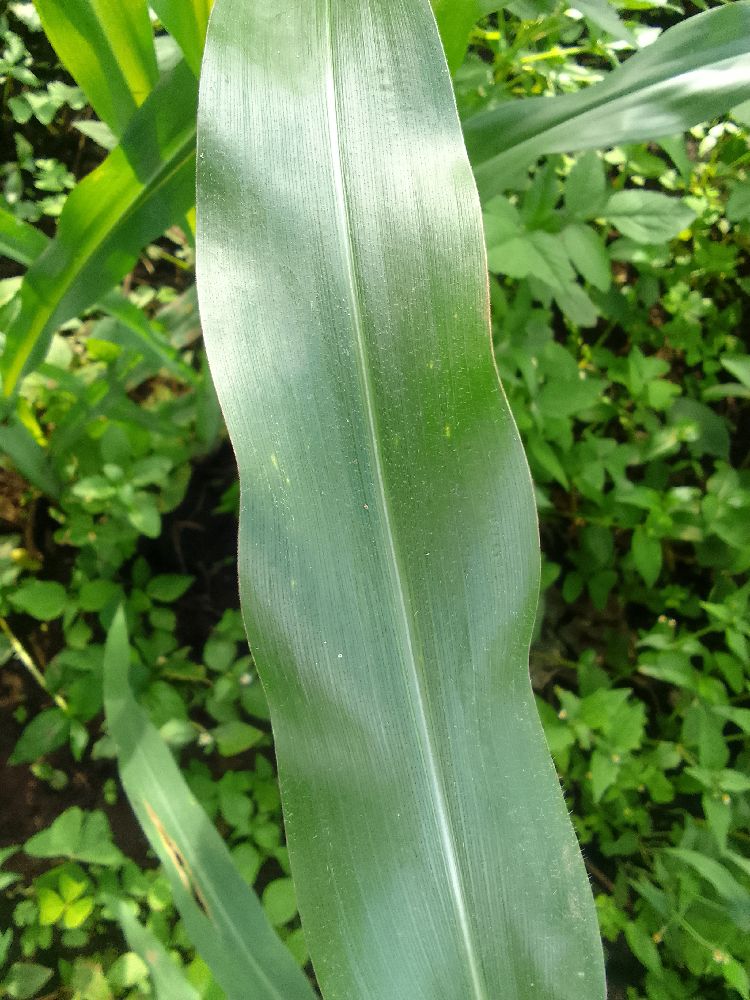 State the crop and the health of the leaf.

maize, healthy
